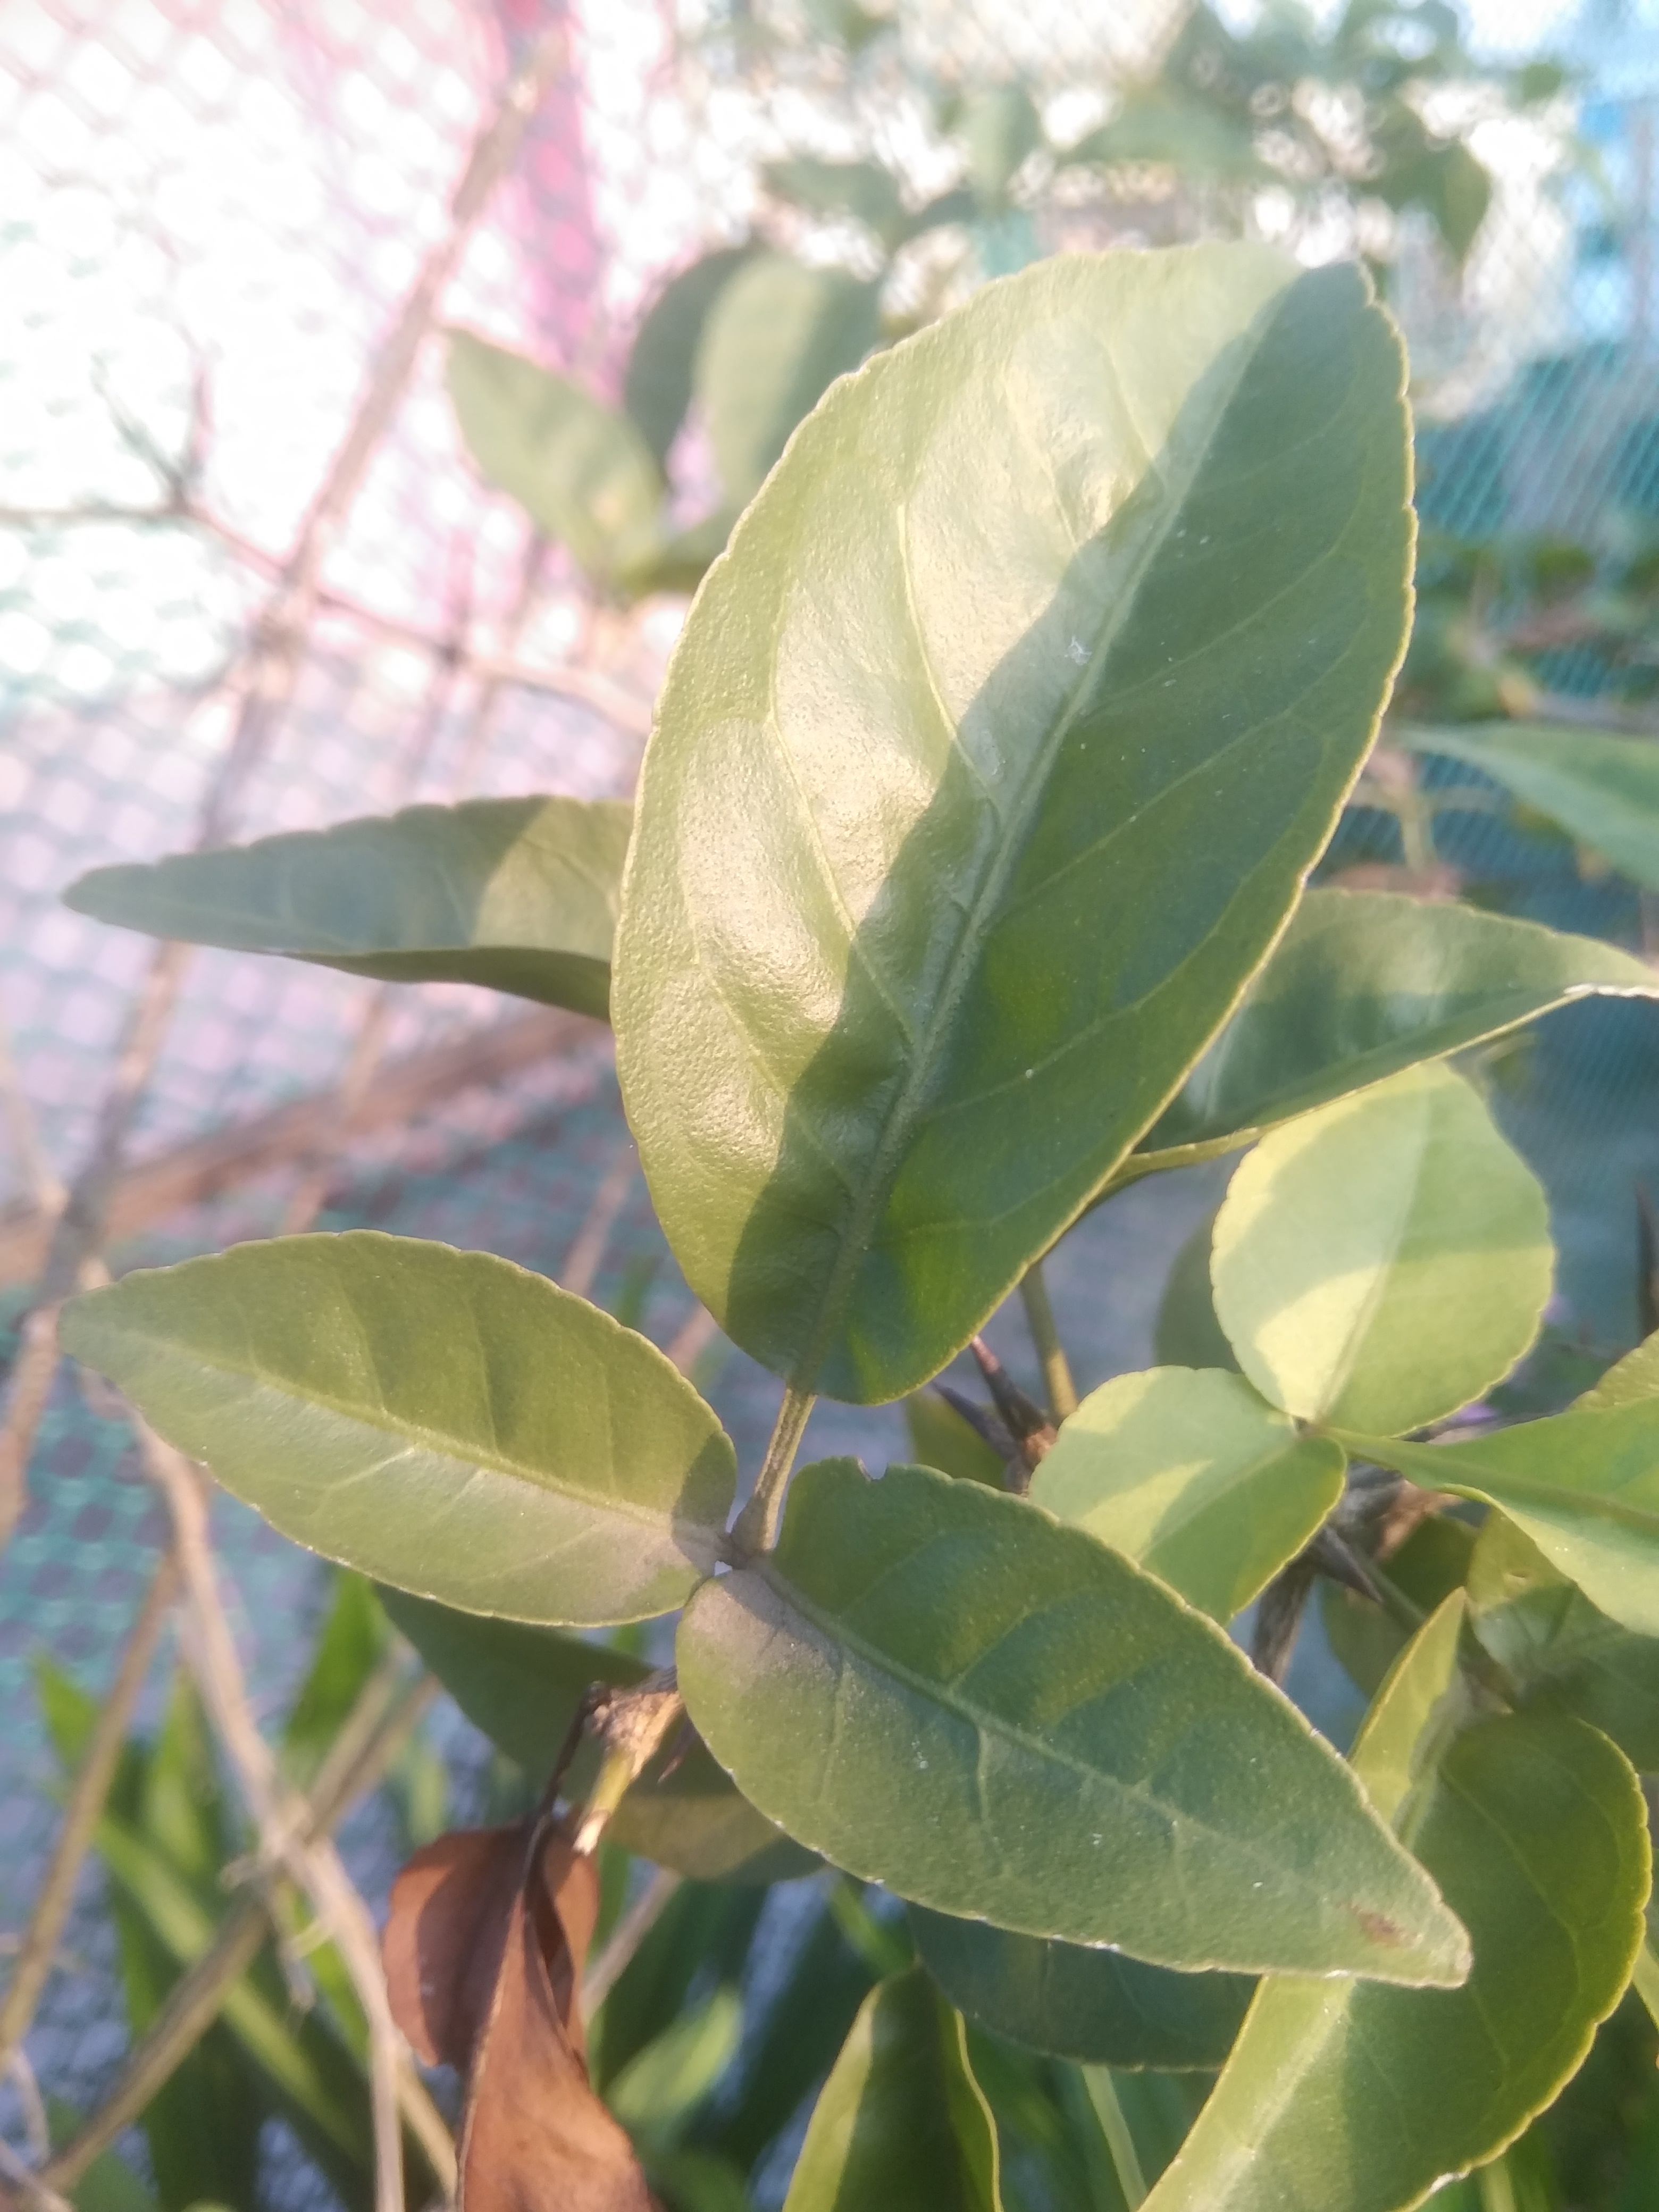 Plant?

wood apple
